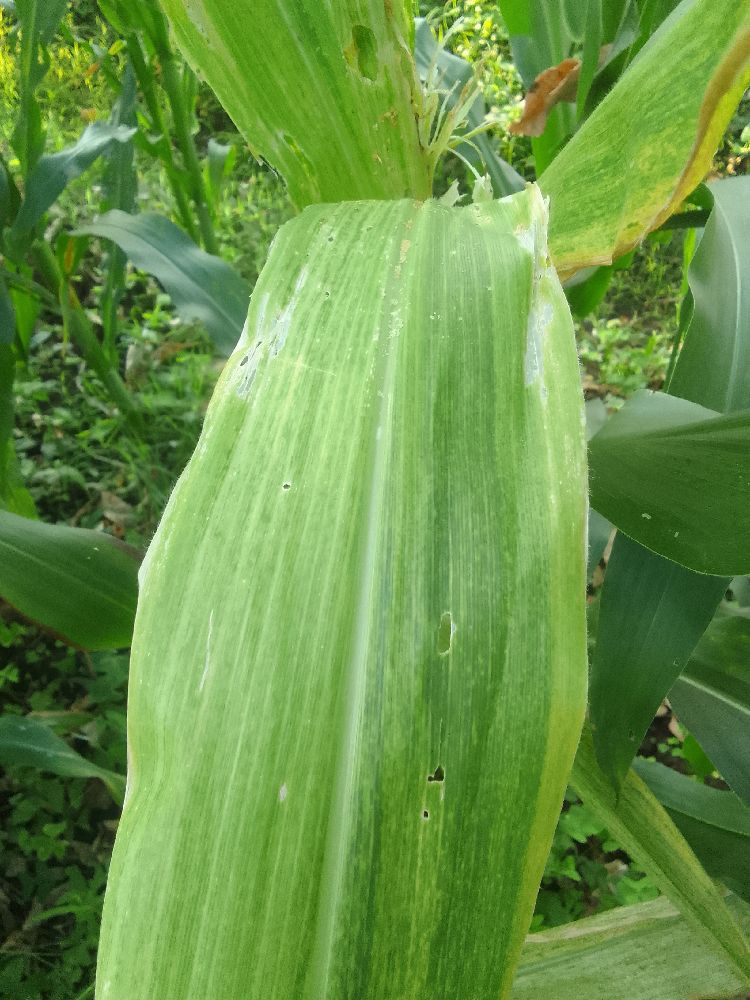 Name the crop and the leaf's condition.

maize, maize lethal necrosis
